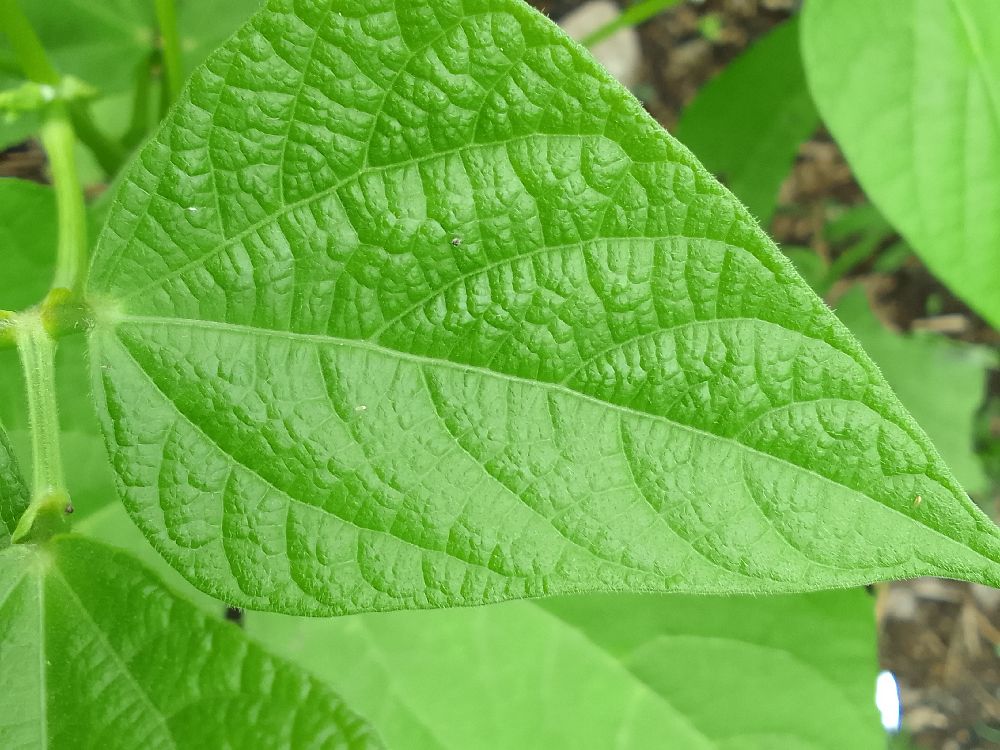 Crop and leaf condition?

common bean, healthy
